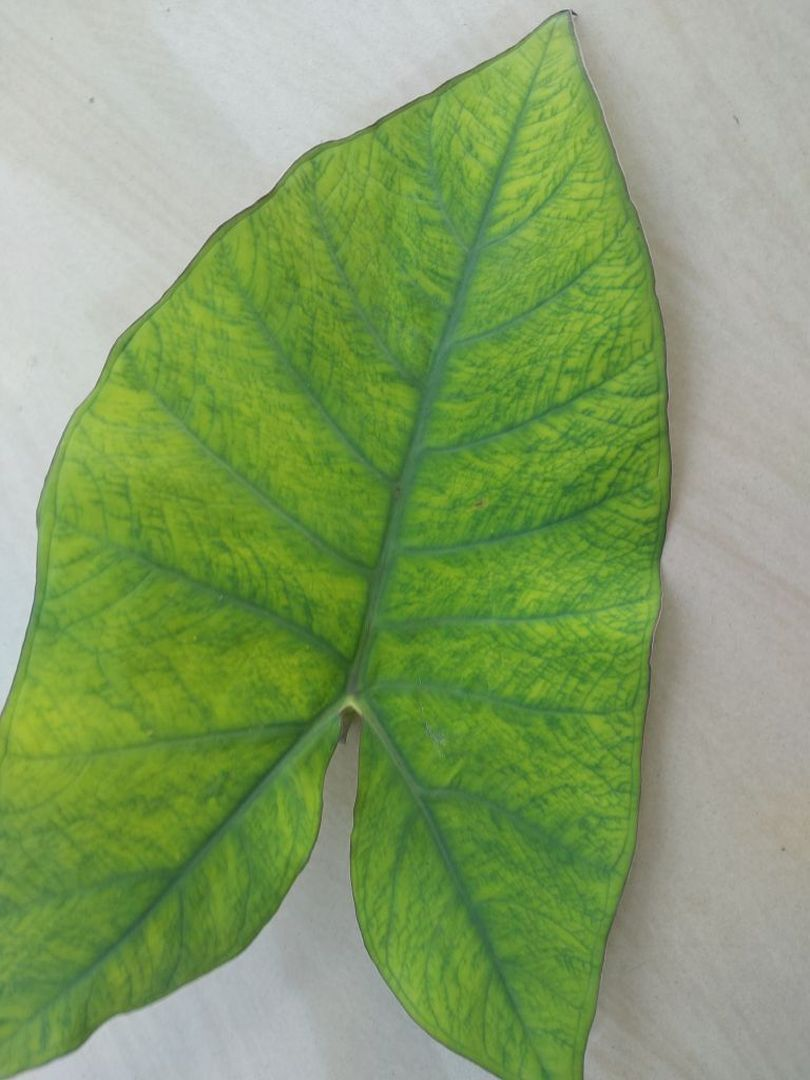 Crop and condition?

taro, mosaic
